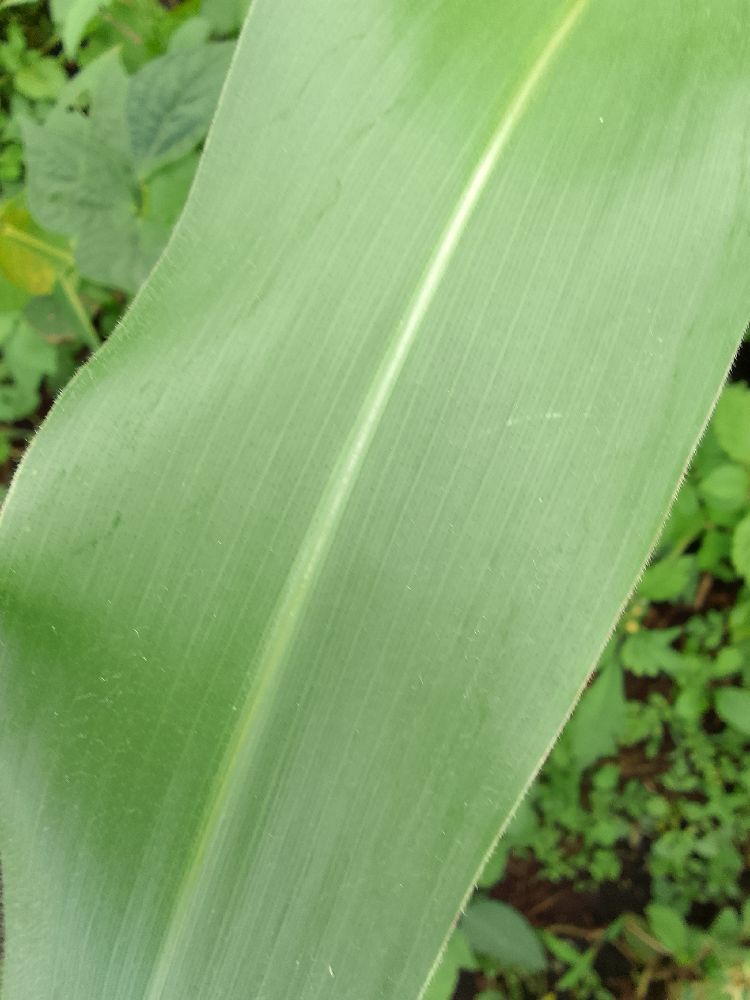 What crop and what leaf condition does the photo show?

maize, healthy
